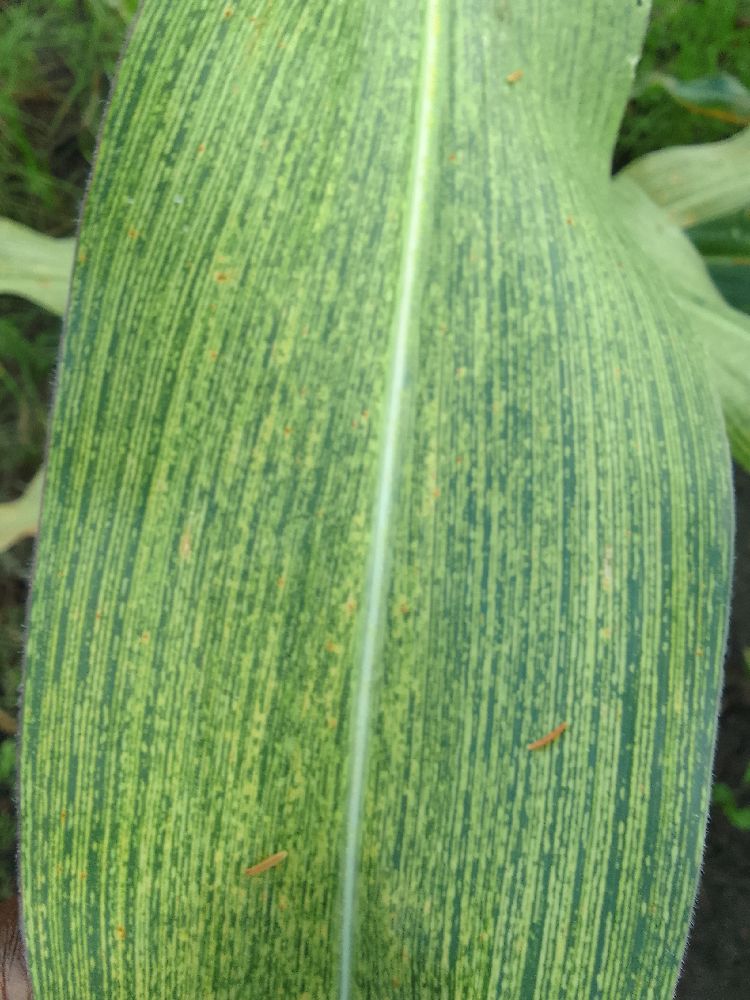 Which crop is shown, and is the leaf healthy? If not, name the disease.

maize, maize streak virus
